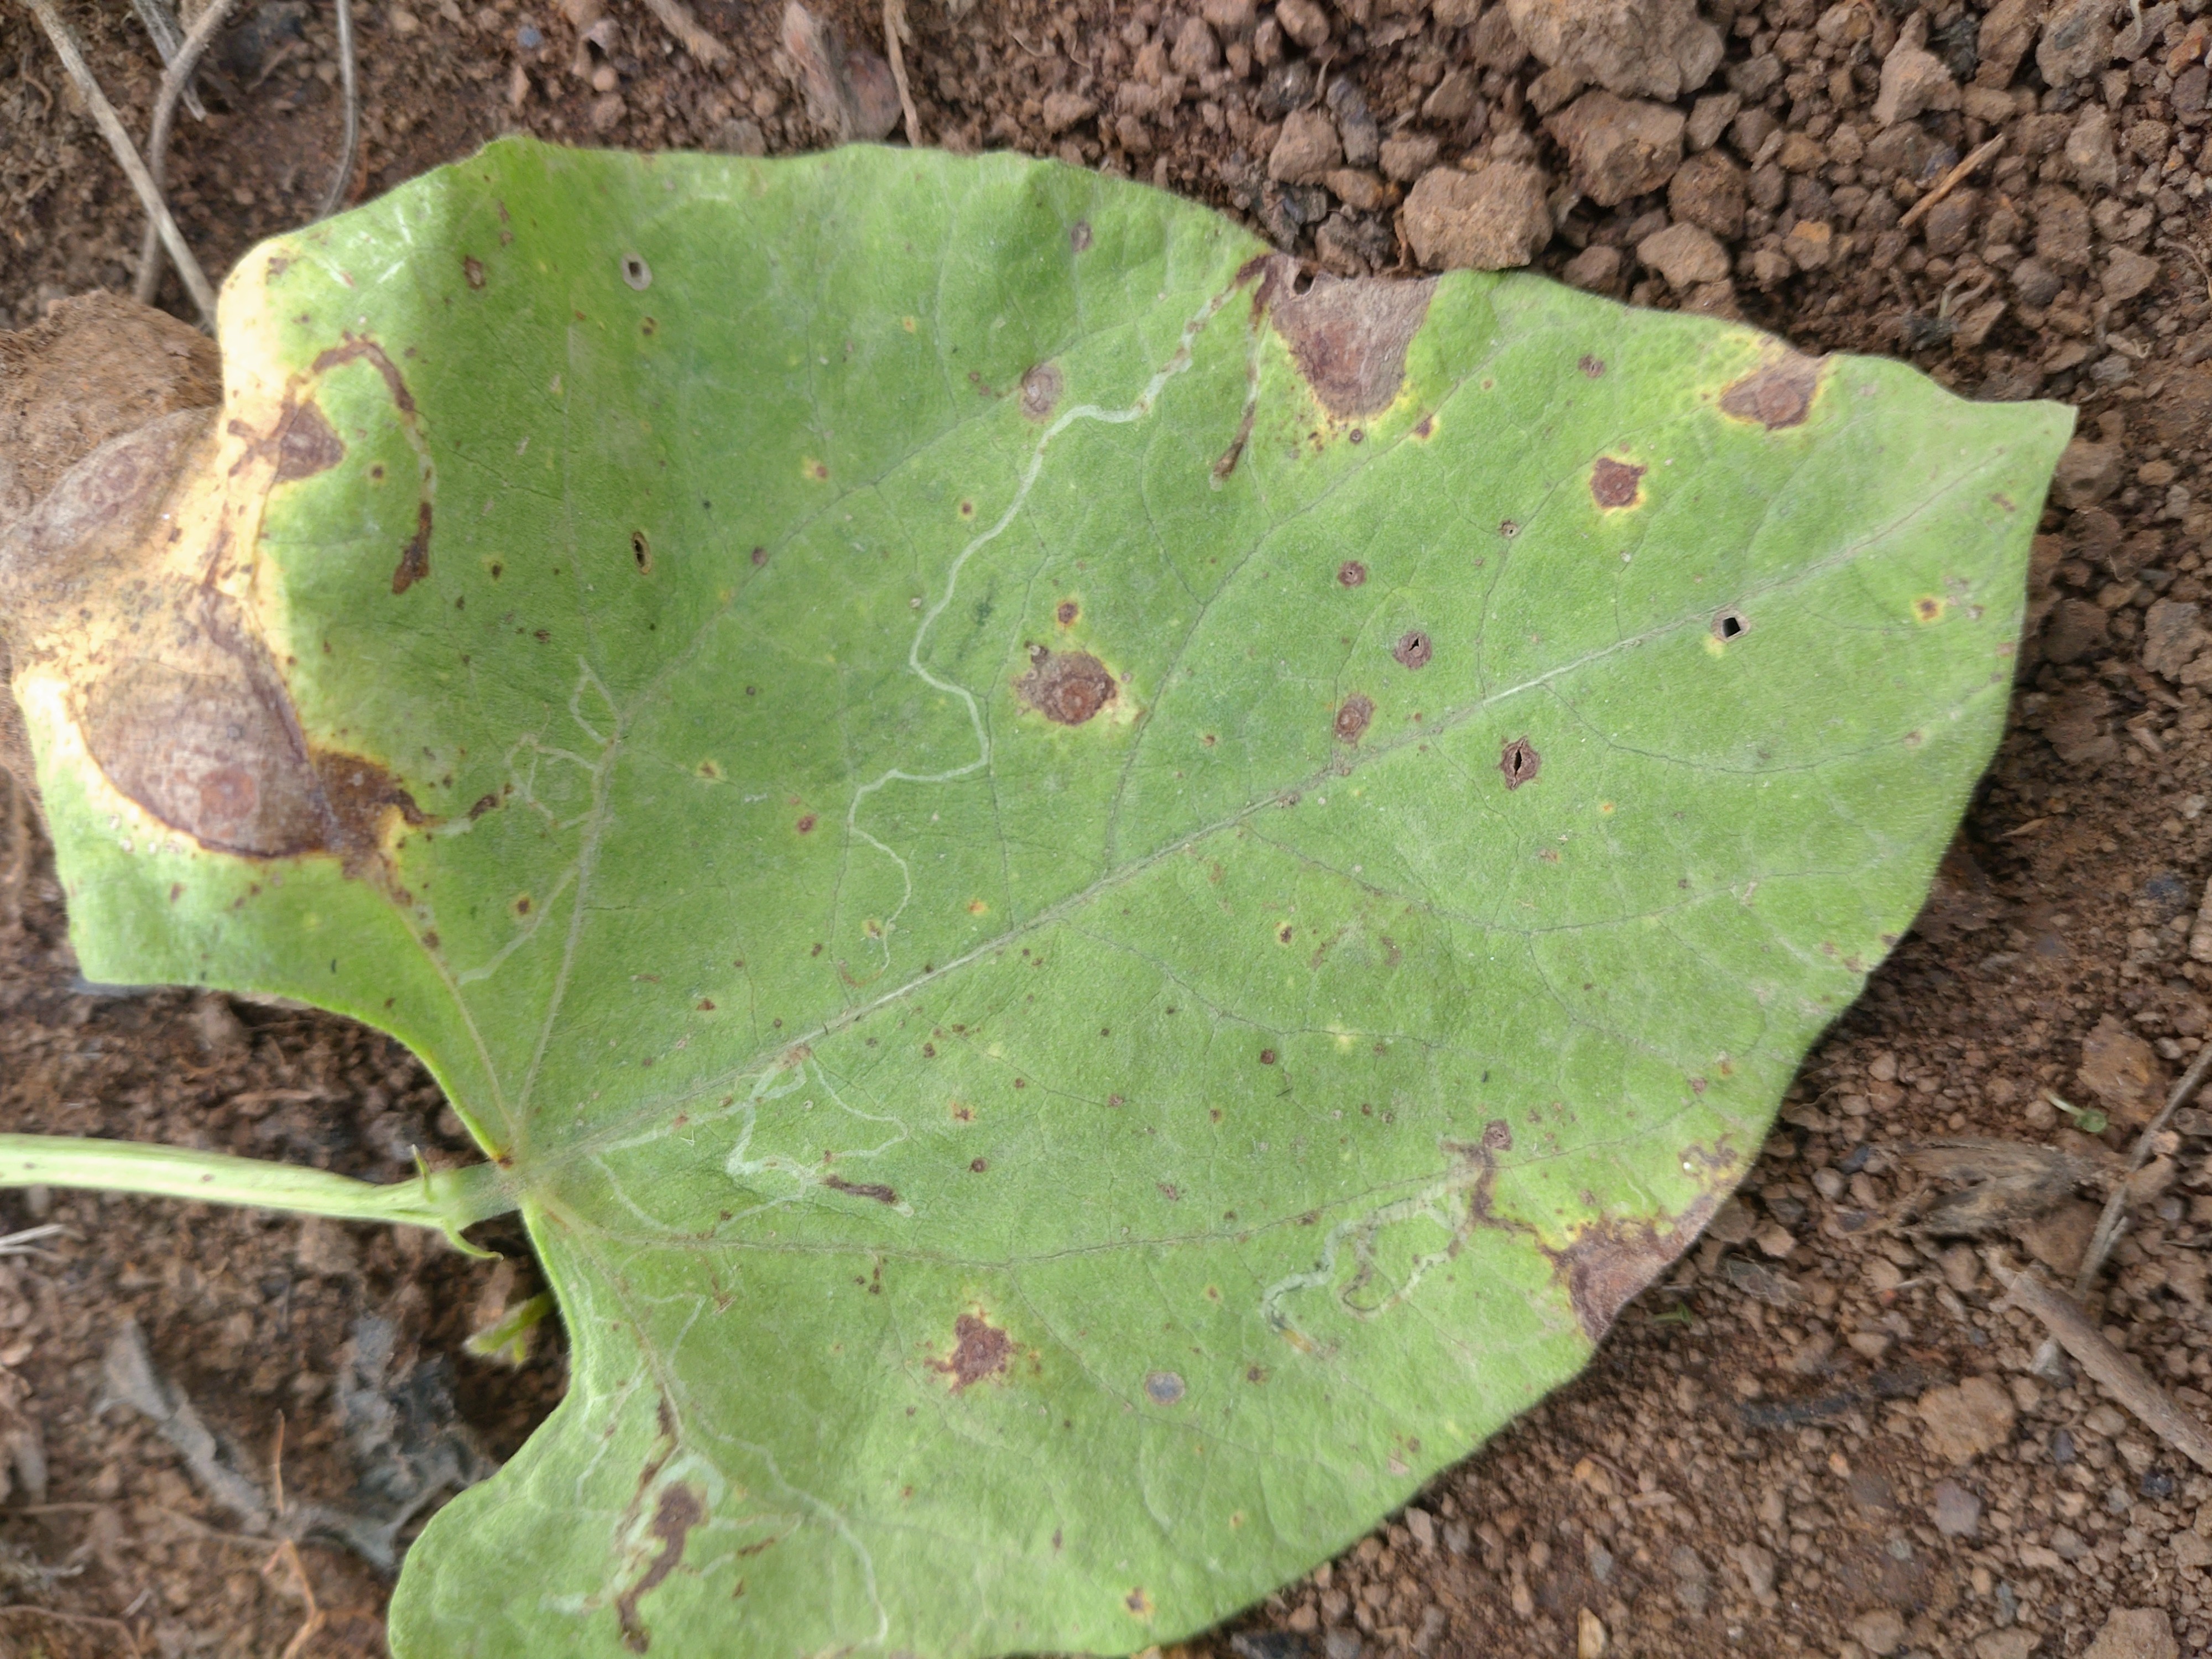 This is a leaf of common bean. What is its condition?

rust
